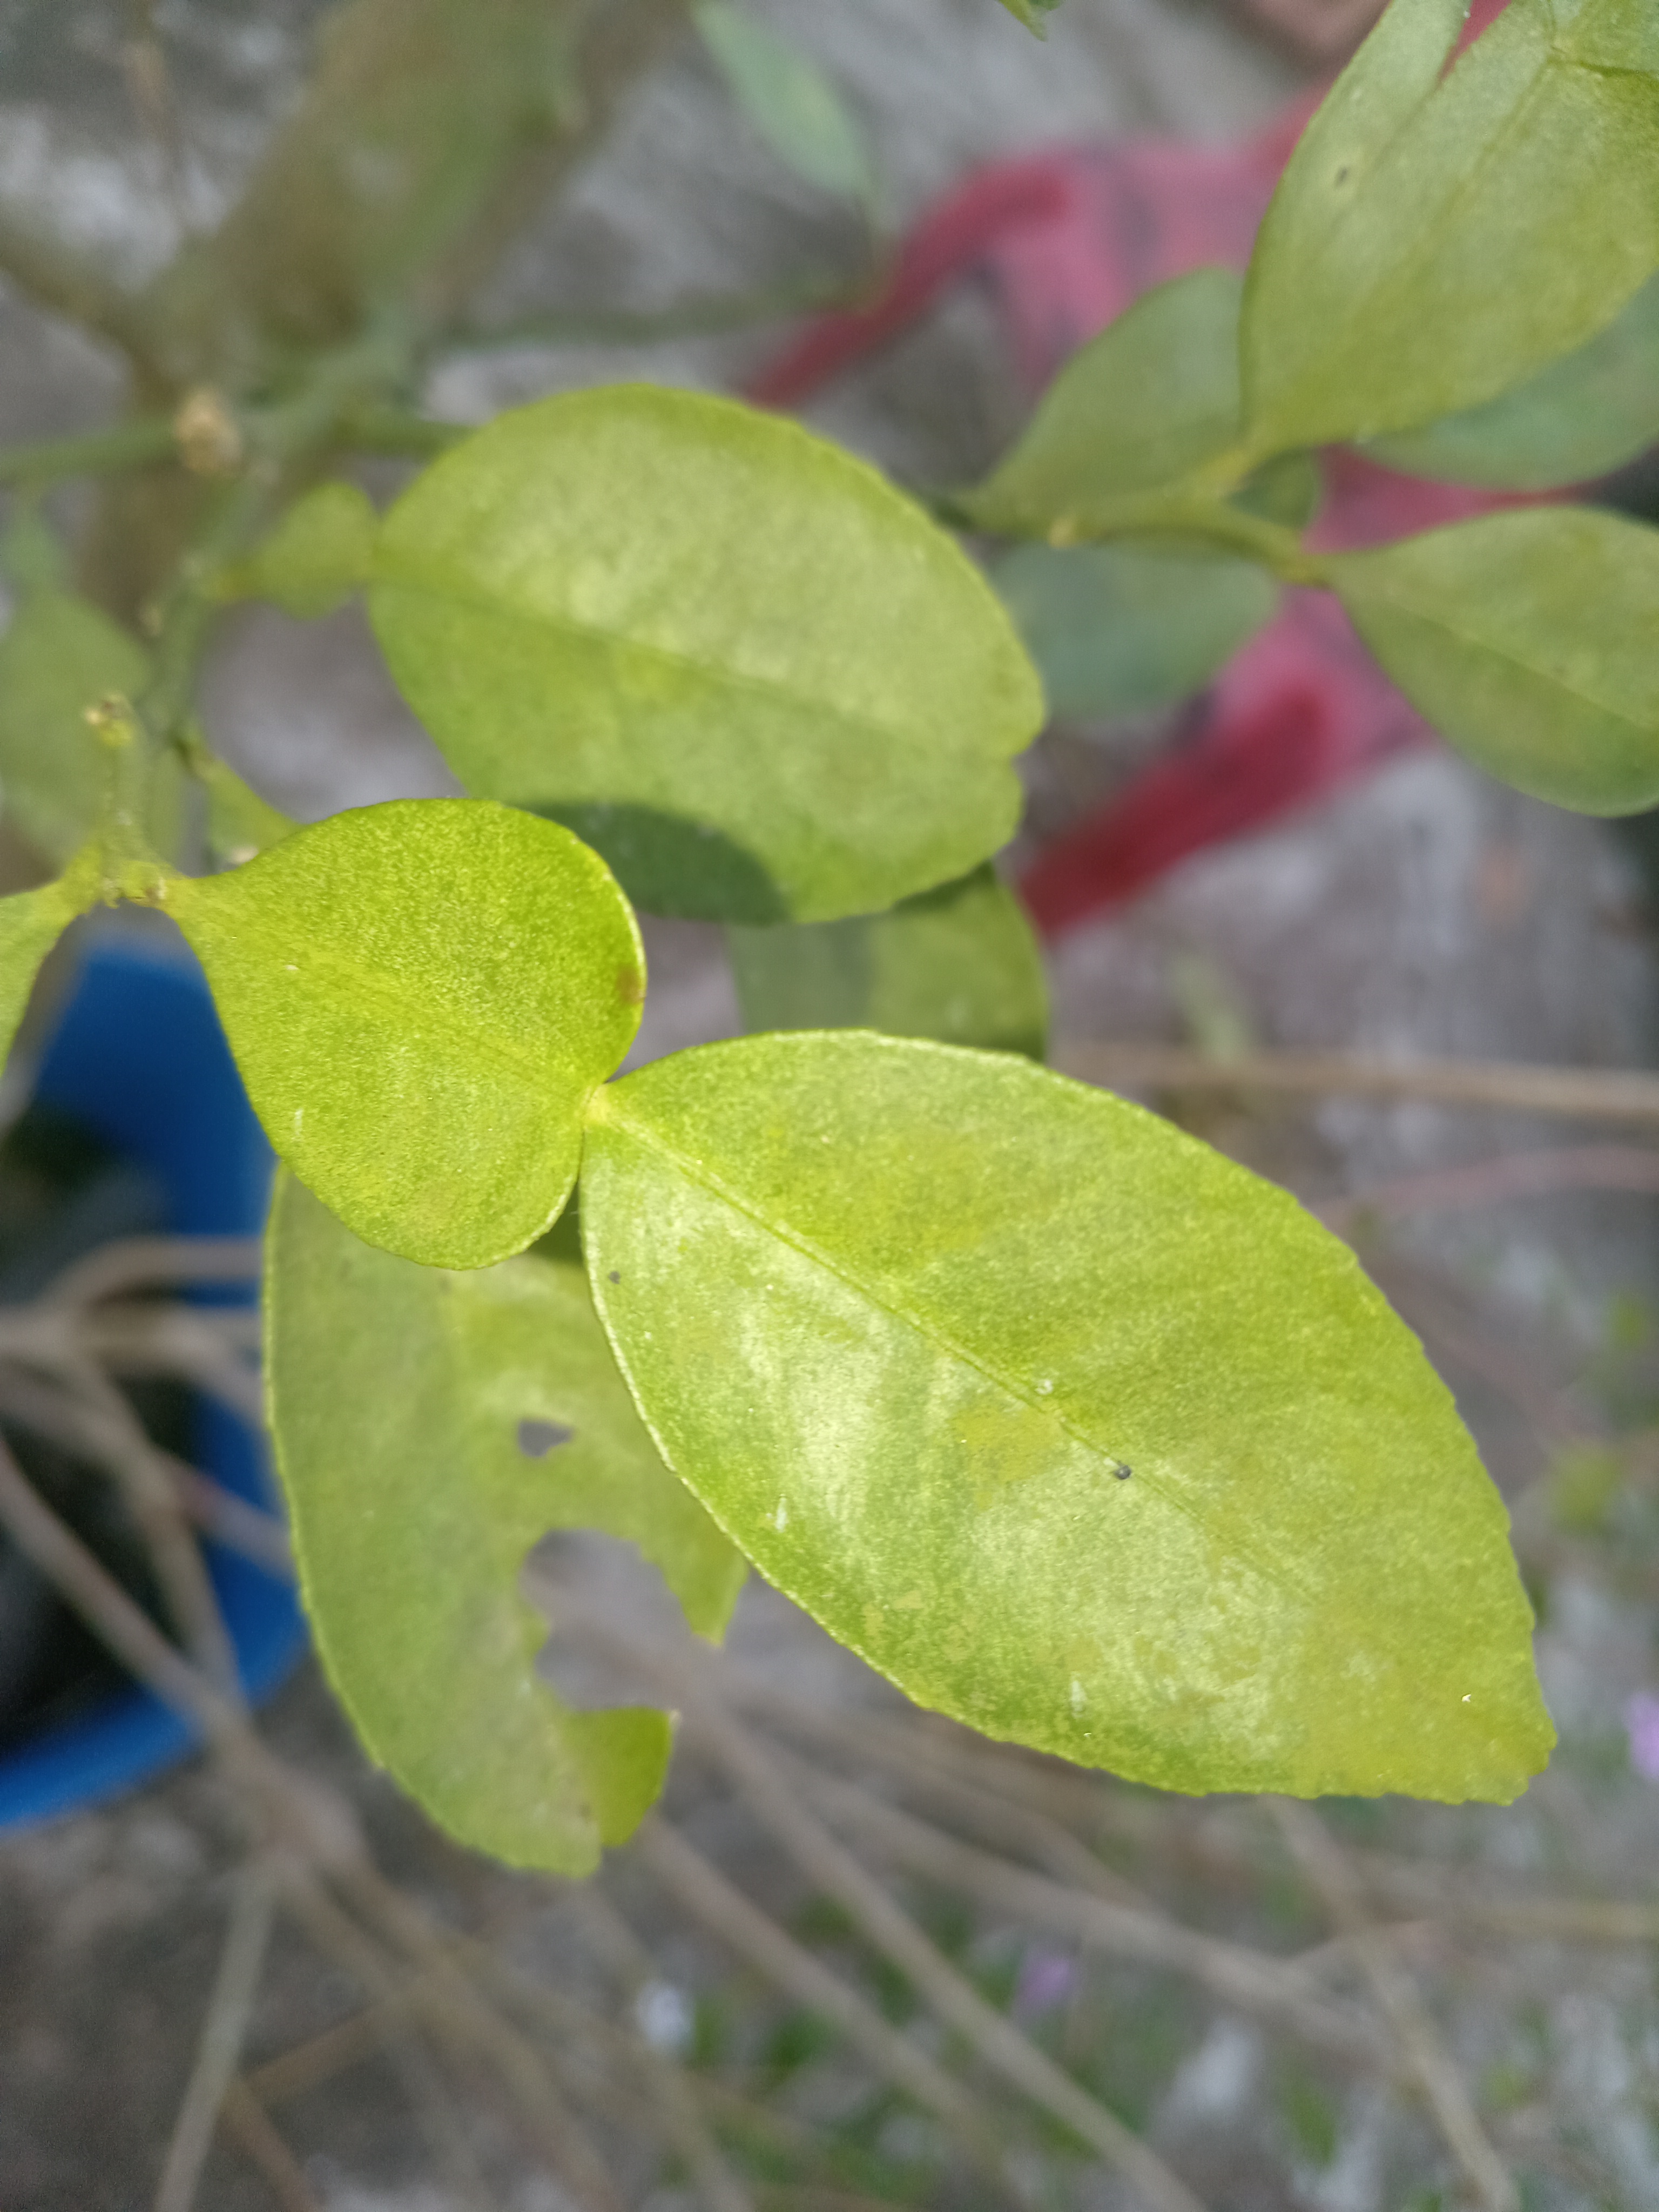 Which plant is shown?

lemon
